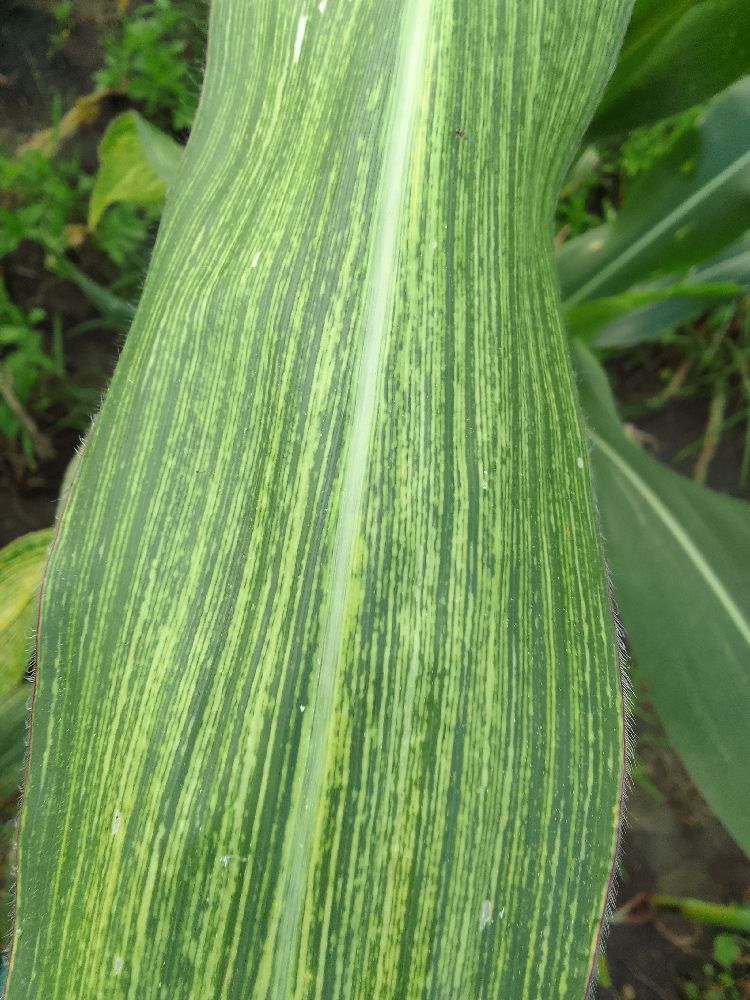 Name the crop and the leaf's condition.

maize, maize streak virus
